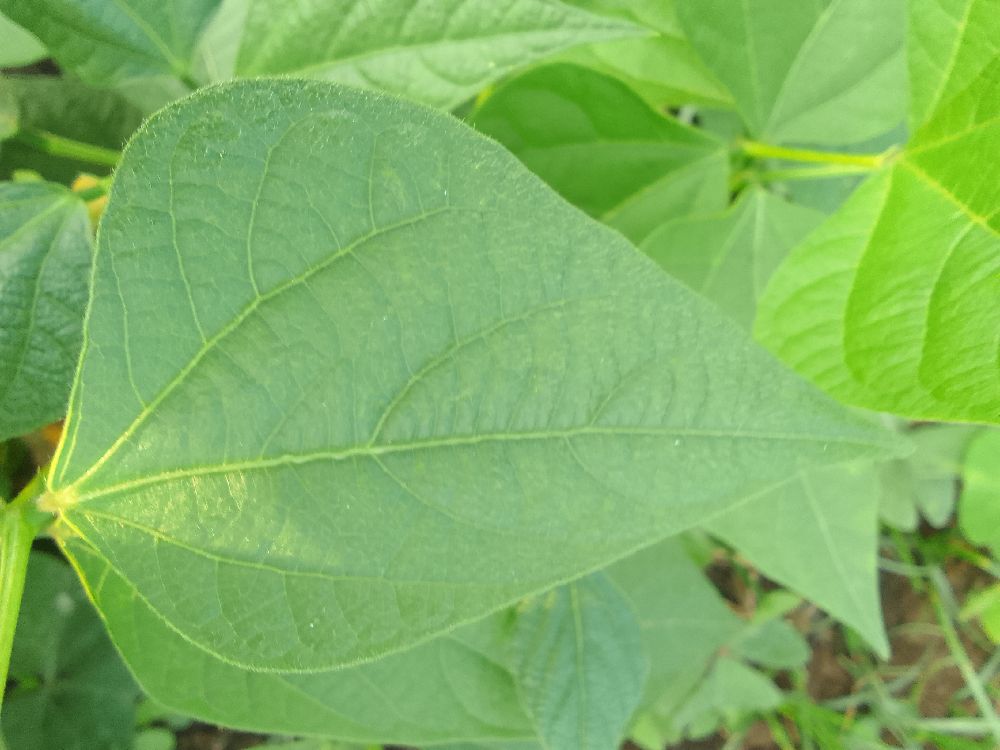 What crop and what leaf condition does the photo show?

common bean, healthy
